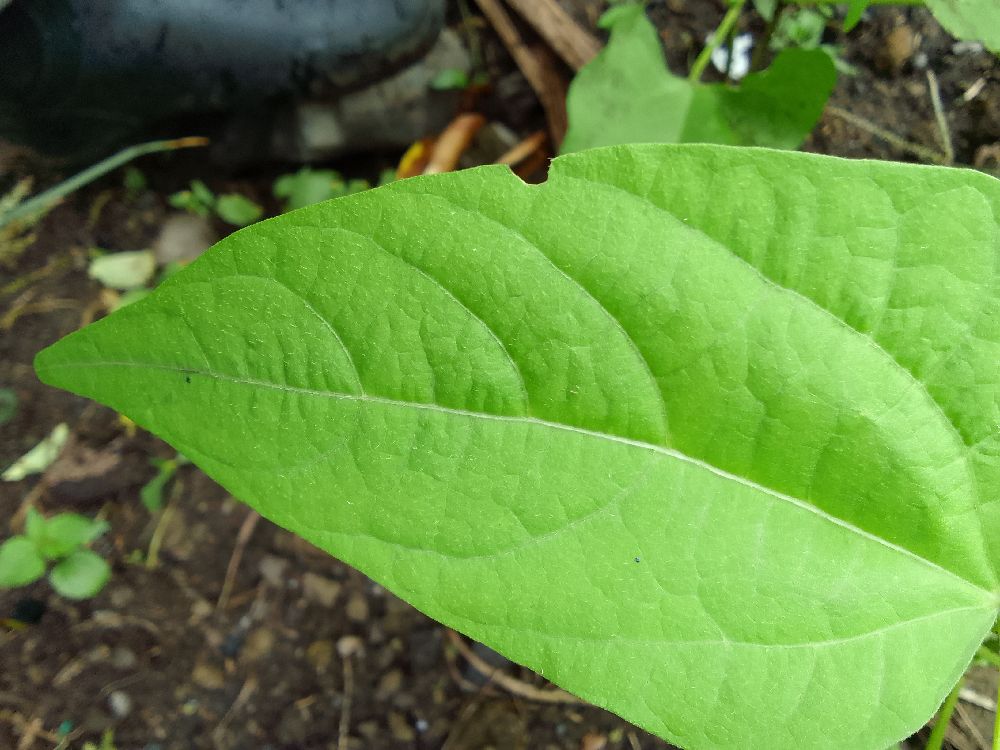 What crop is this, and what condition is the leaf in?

common bean, healthy
